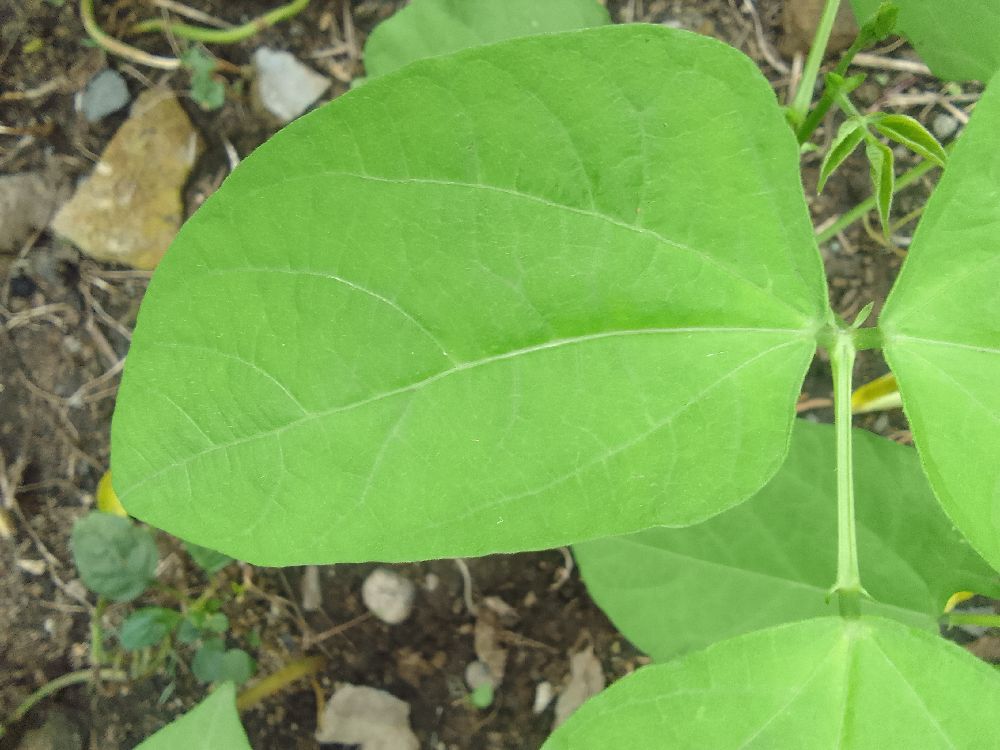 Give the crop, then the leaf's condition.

common bean, healthy
